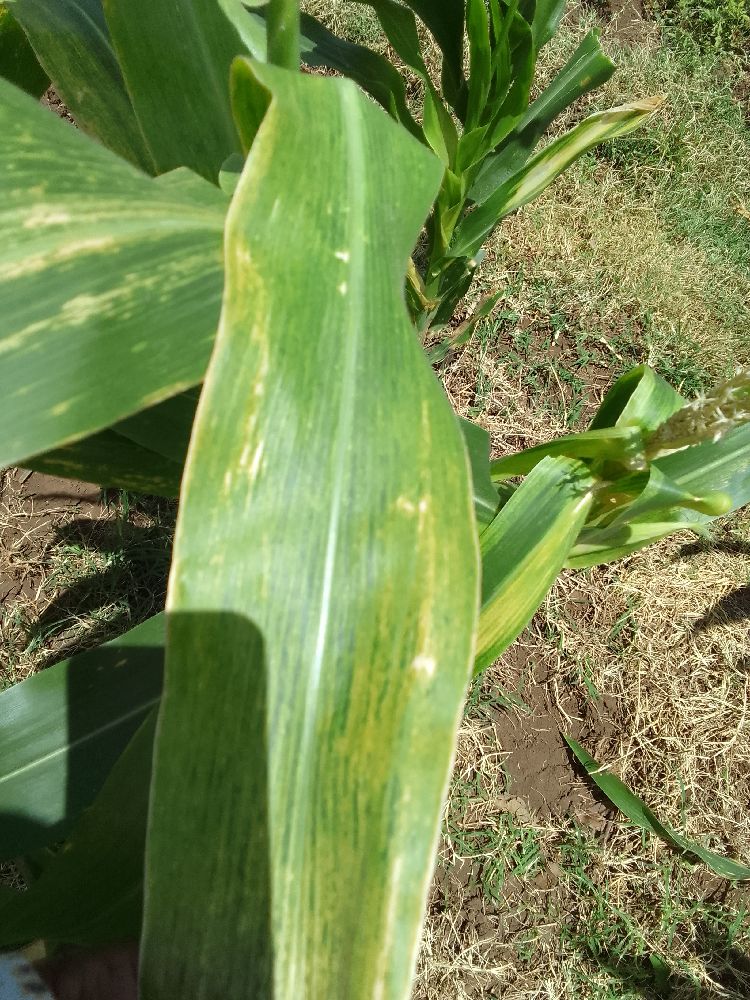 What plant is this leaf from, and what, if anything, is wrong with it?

maize, maize lethal necrosis
